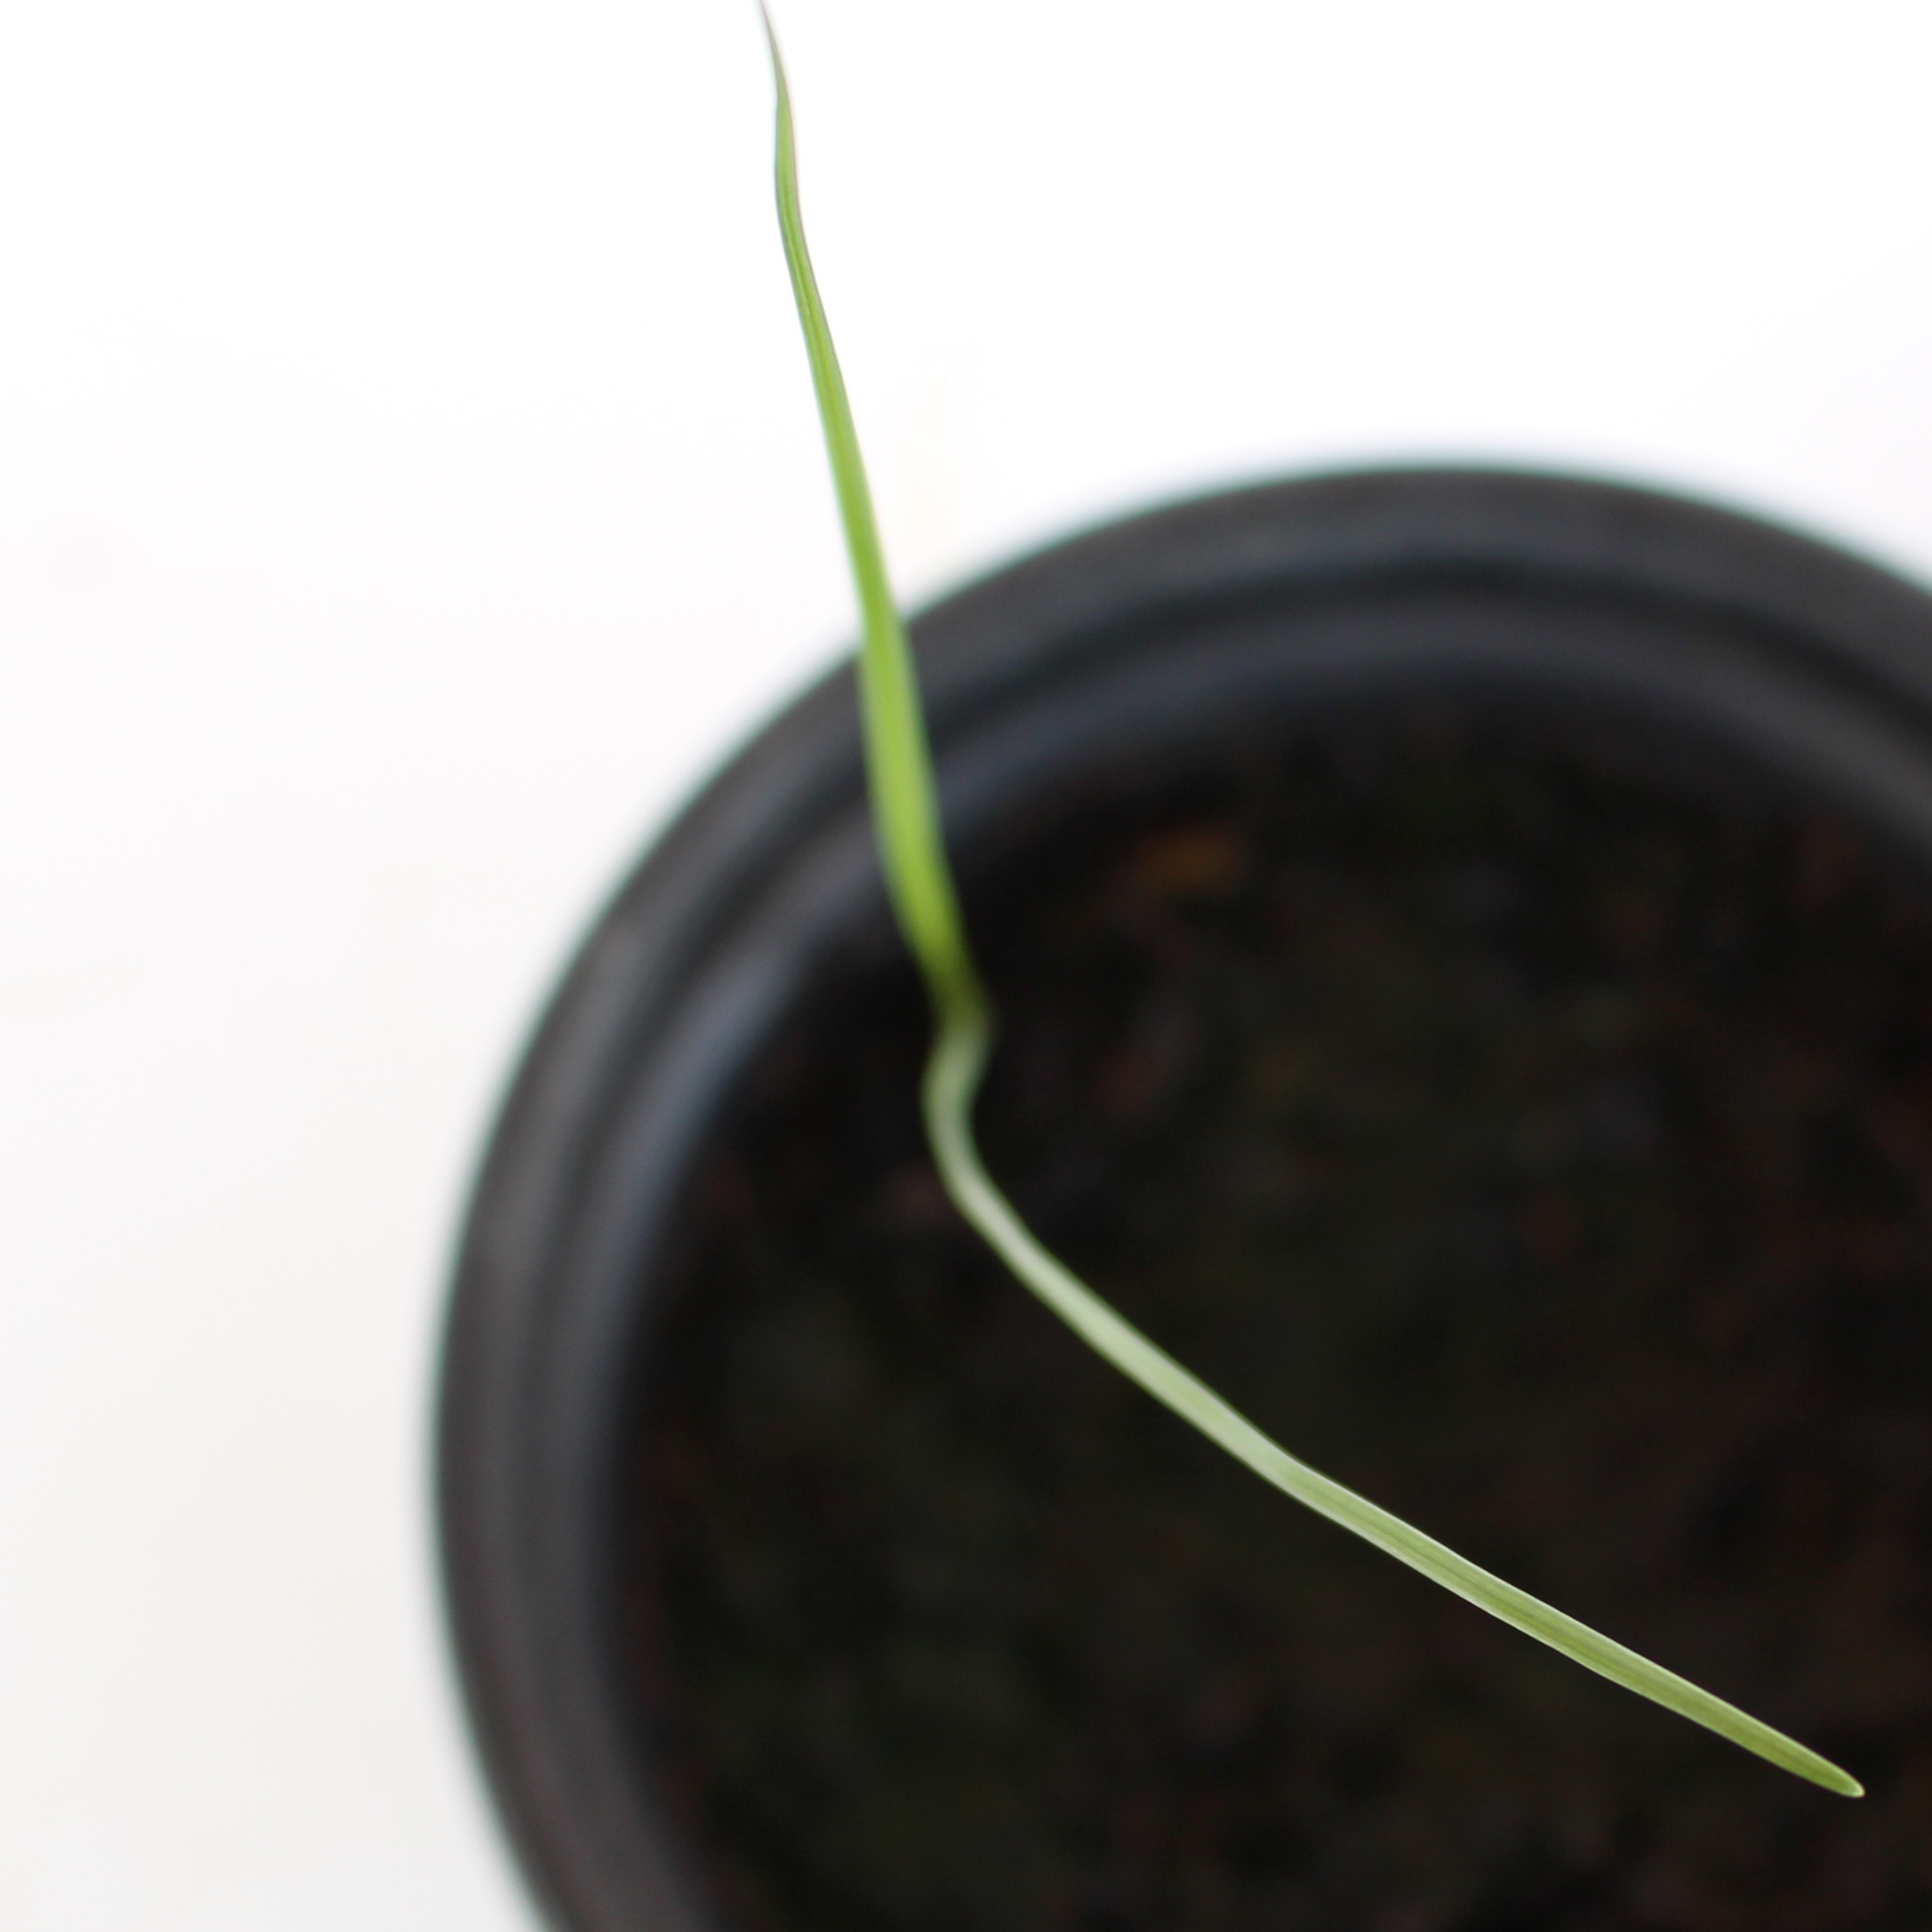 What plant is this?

Lolium multiflorum
